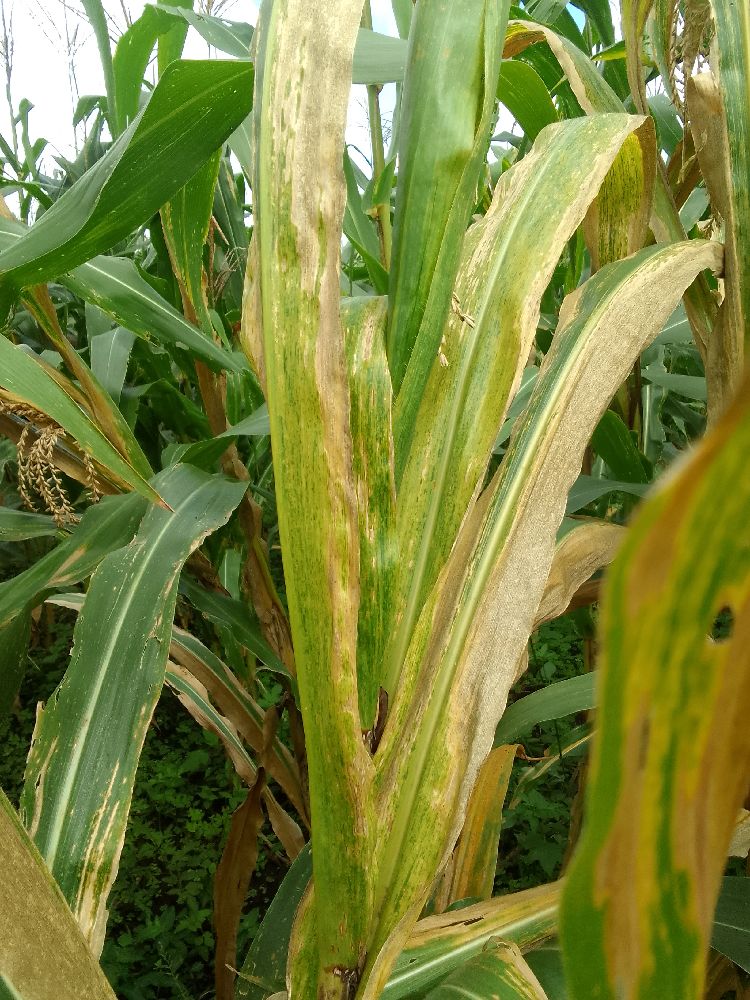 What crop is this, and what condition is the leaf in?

maize, maize lethal necrosis
